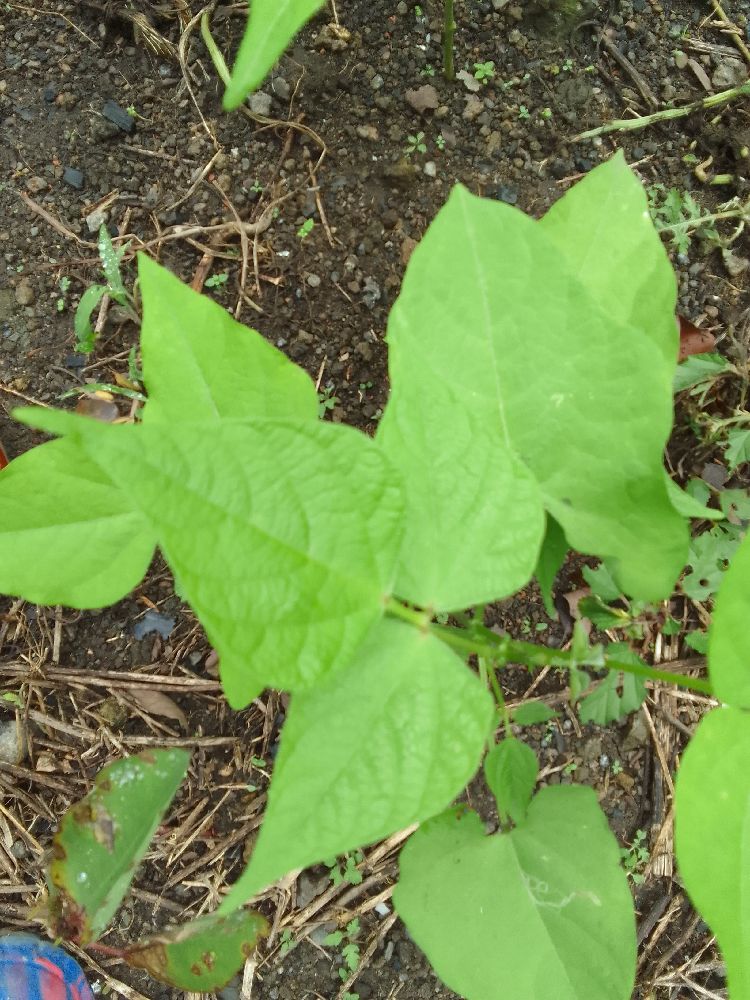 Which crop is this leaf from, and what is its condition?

common bean, healthy
